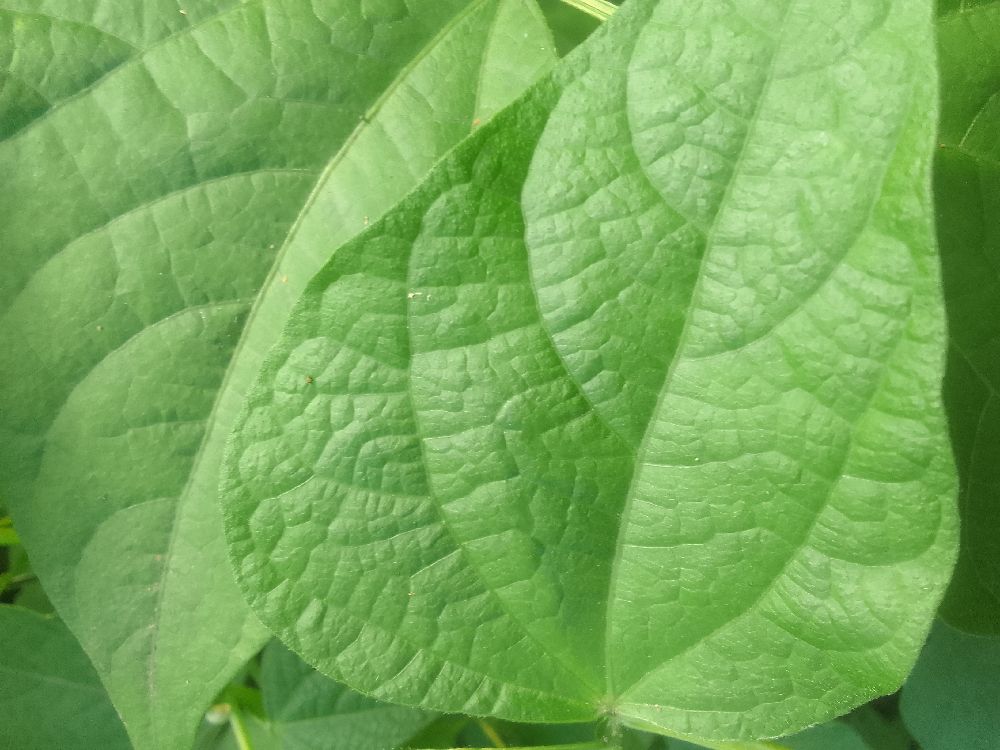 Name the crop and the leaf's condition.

common bean, healthy
